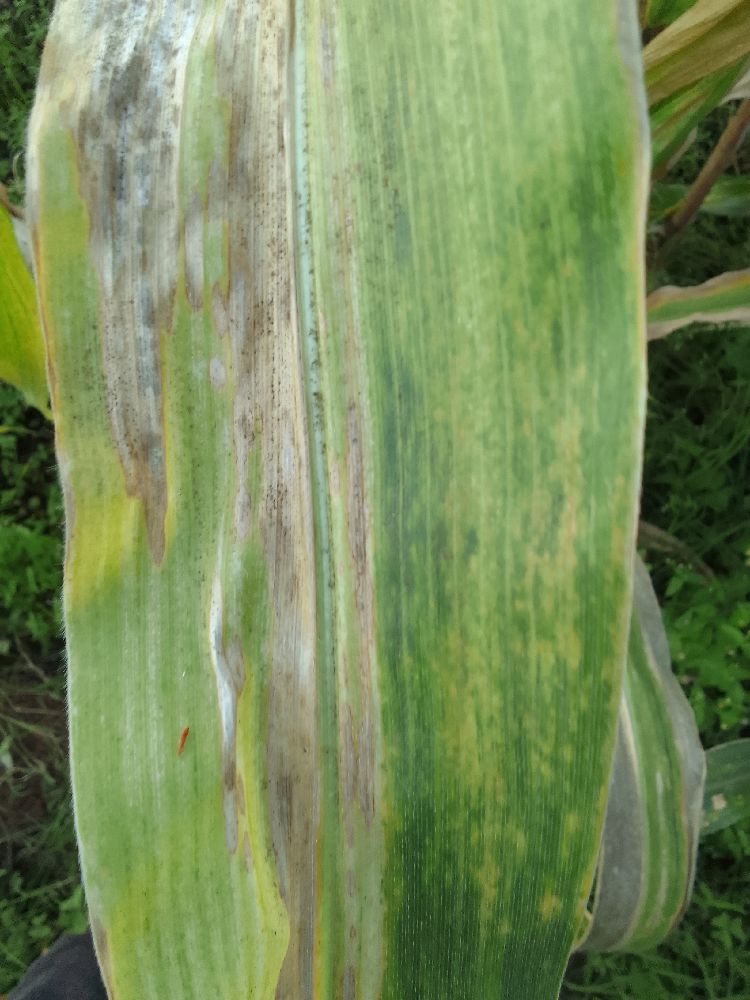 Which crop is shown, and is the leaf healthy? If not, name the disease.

maize, maize lethal necrosis
